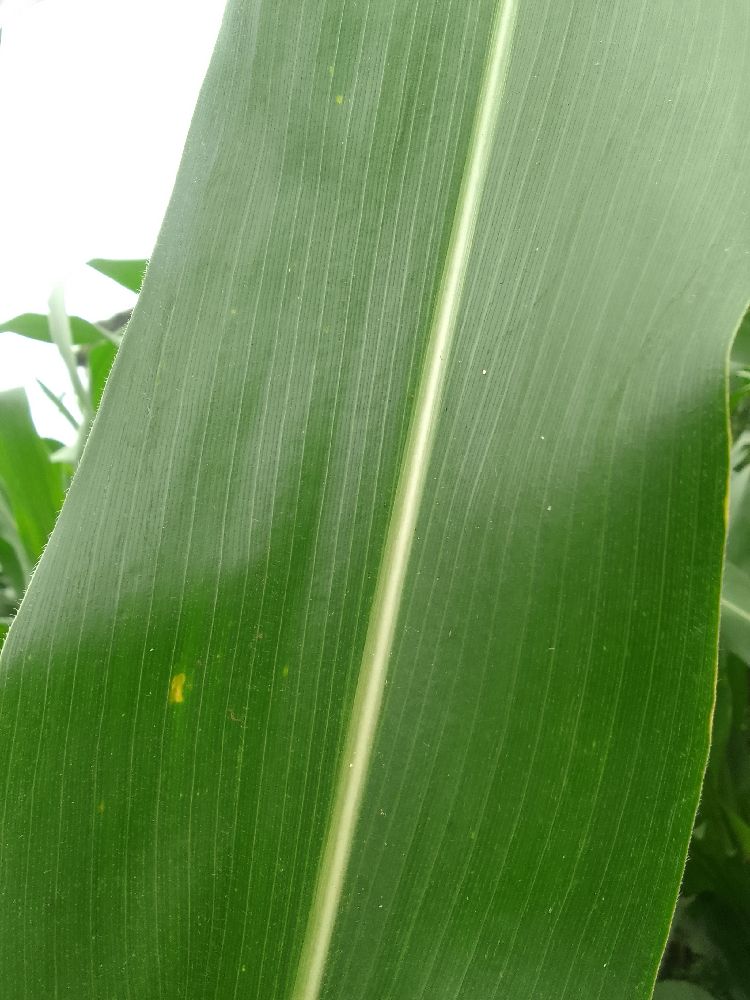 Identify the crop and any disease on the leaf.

maize, healthy
